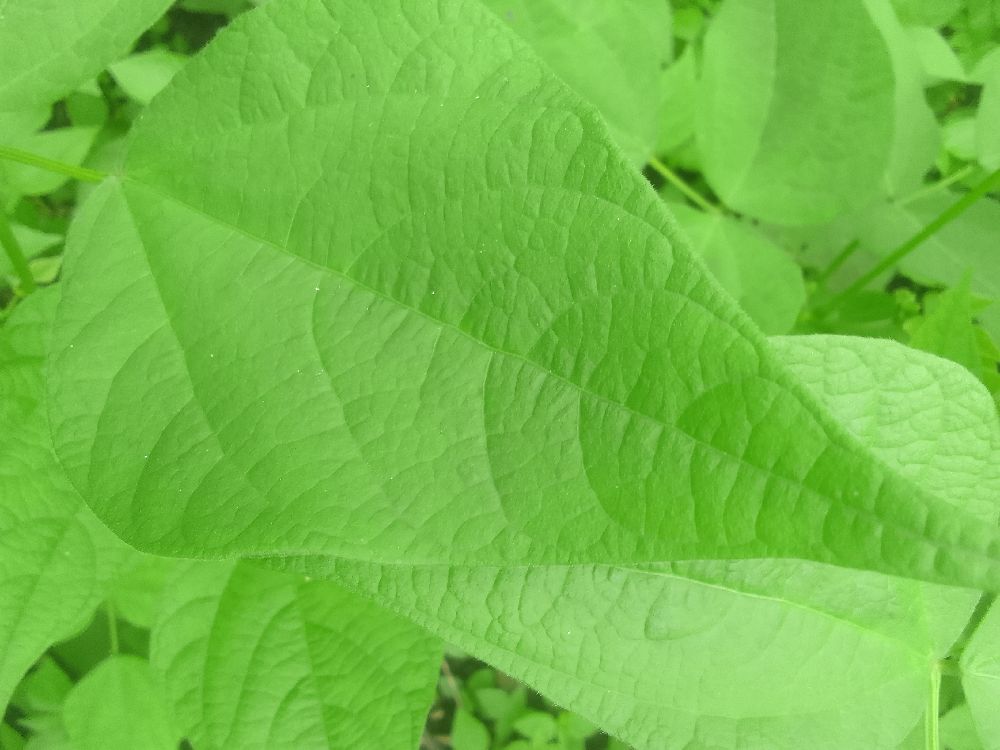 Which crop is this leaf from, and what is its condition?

common bean, healthy
